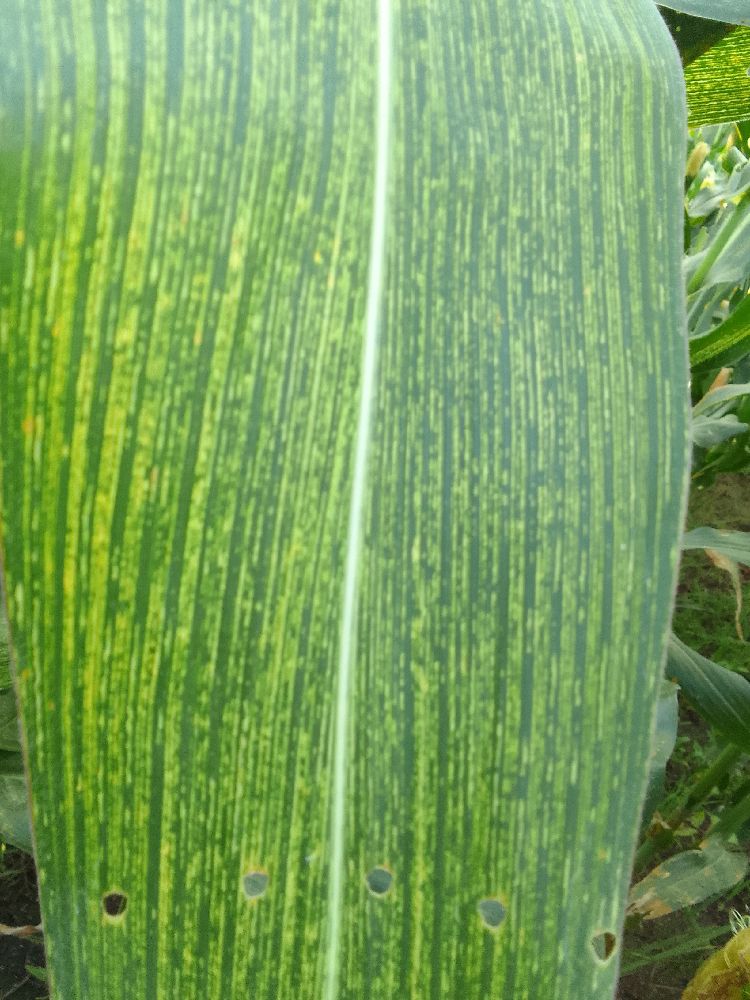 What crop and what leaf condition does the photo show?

maize, maize streak virus
